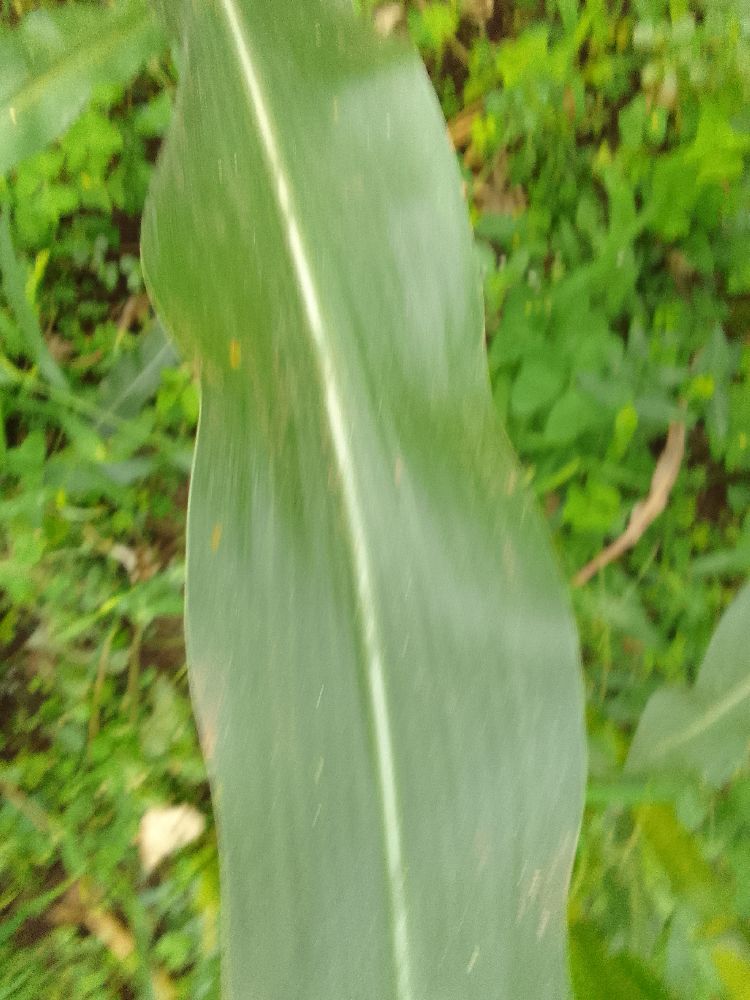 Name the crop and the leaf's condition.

maize, healthy
